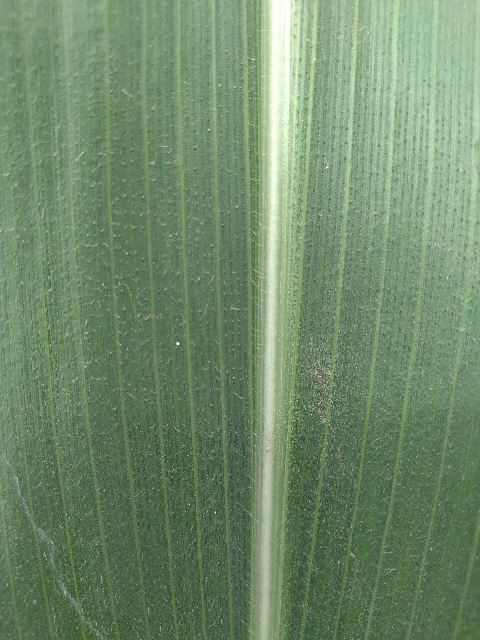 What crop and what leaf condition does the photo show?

maize, healthy
